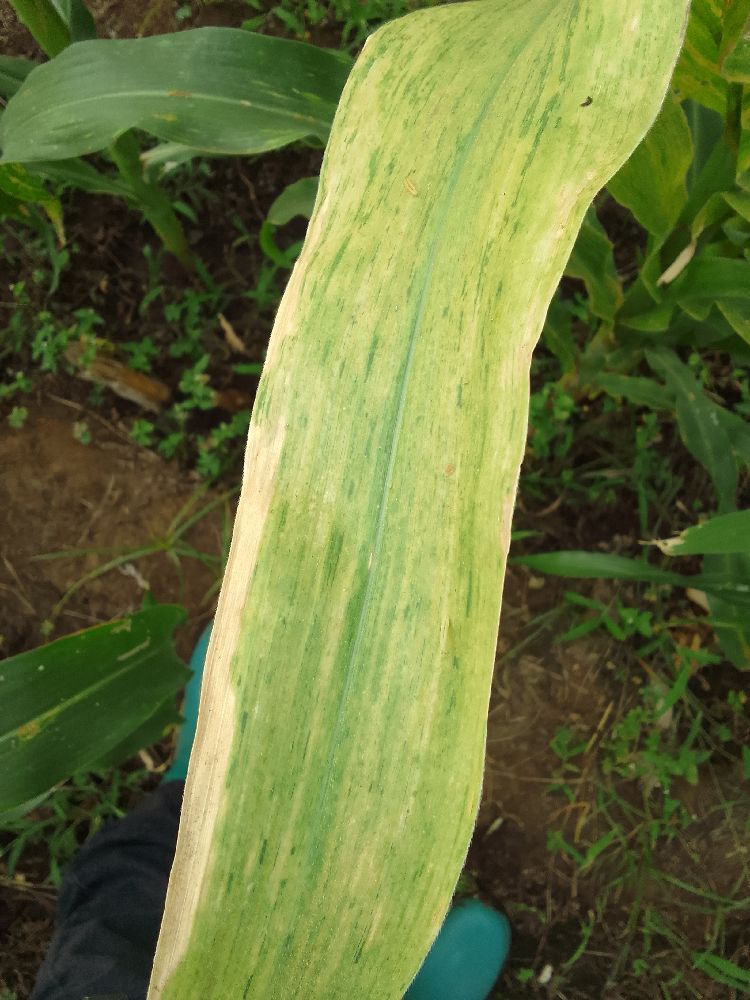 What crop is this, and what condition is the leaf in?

maize, maize lethal necrosis
